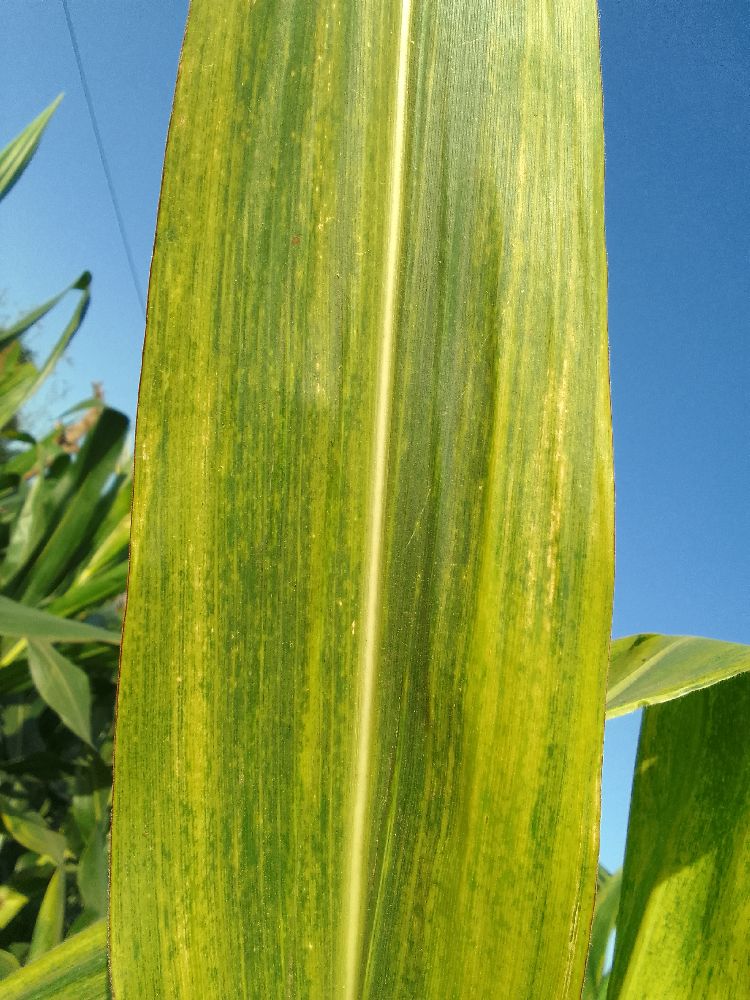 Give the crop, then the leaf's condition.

maize, maize lethal necrosis
